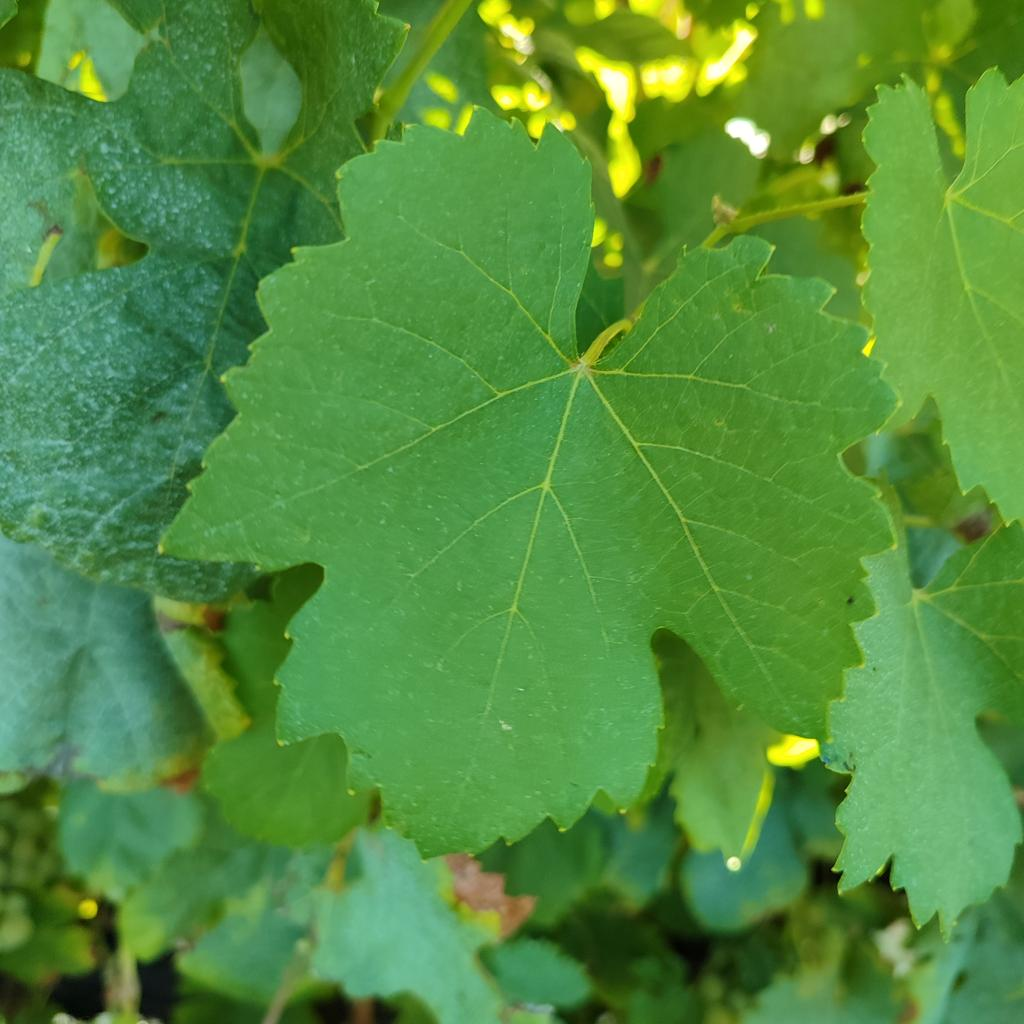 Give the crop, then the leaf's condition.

grapevine, healthy
